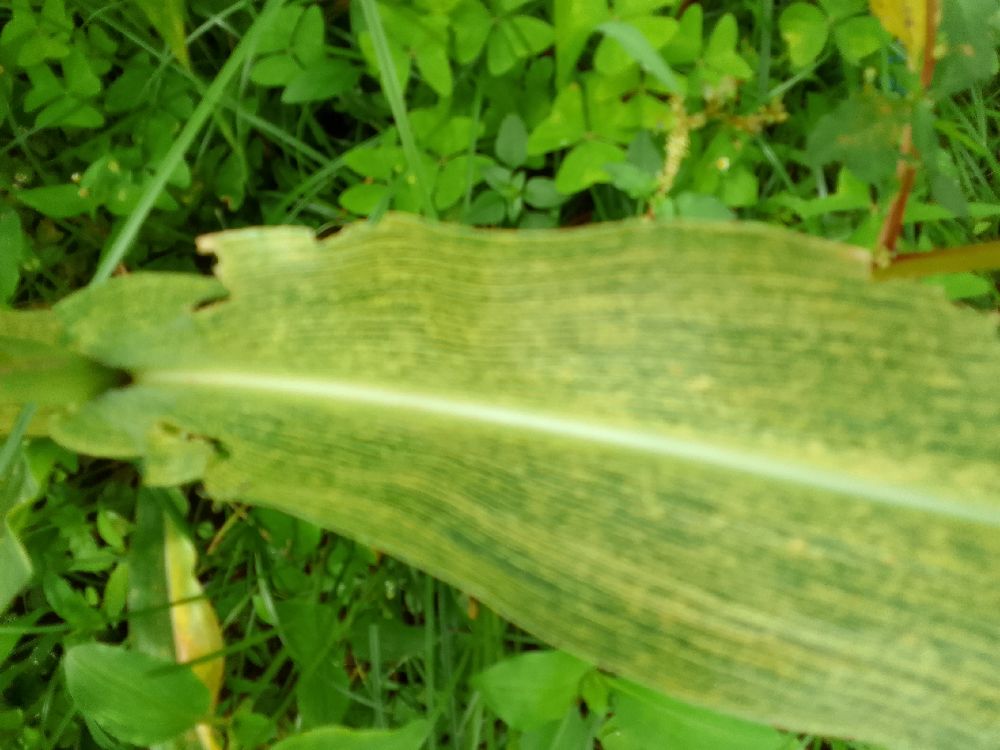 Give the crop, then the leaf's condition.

maize, maize streak virus
